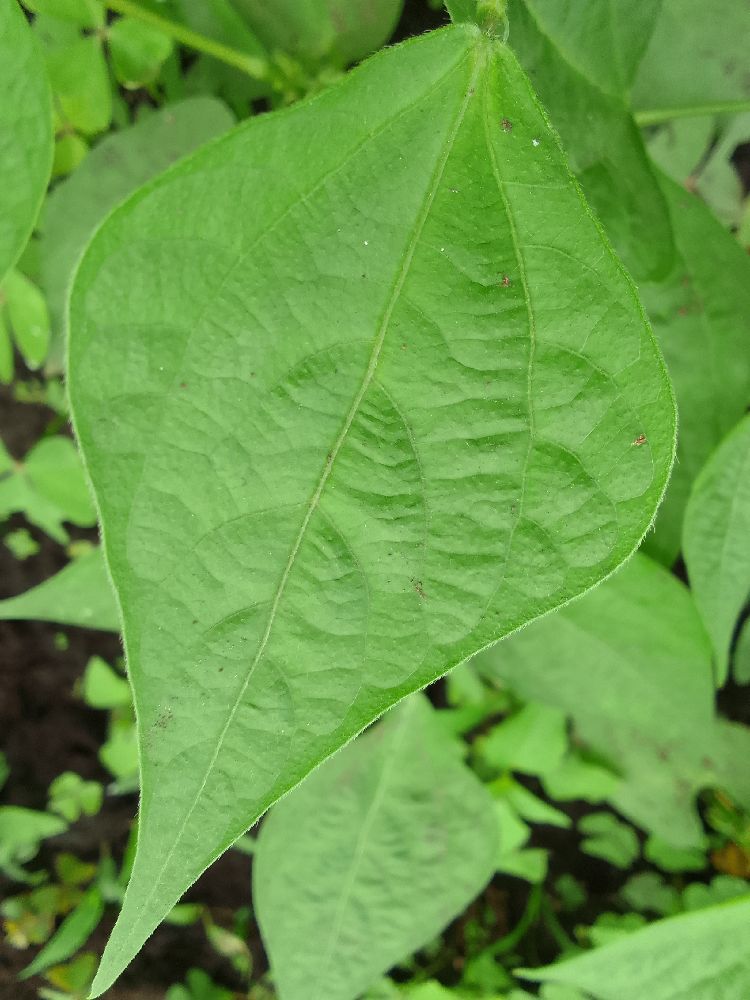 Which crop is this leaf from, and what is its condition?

common bean, healthy
